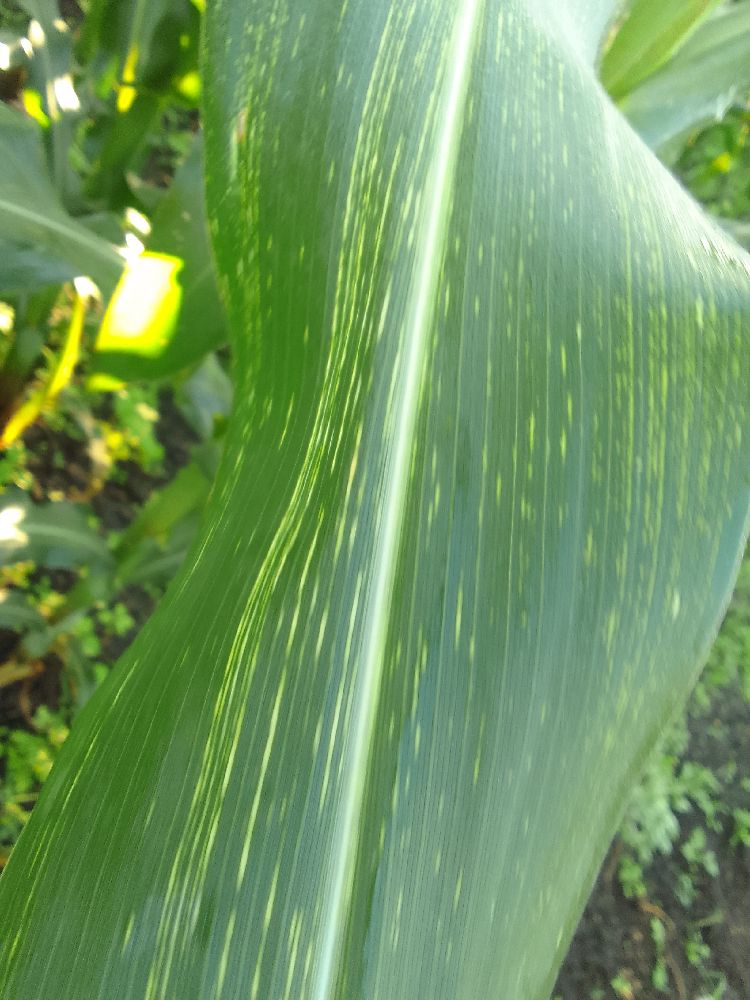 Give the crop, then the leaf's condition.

maize, maize streak virus
